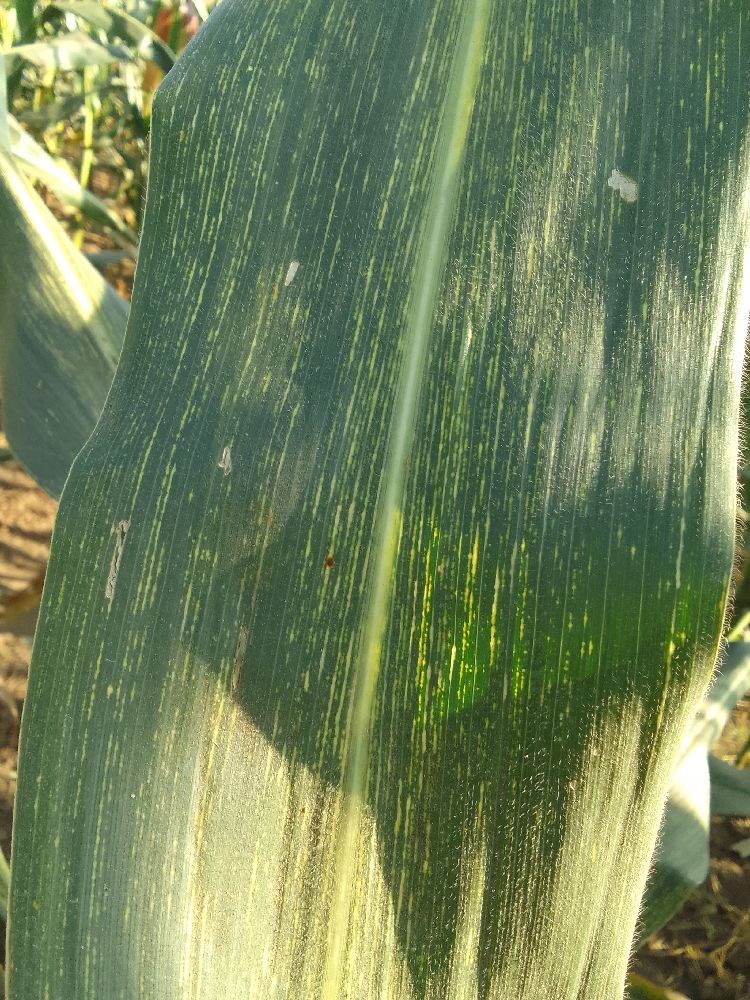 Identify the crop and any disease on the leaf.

maize, maize streak virus
